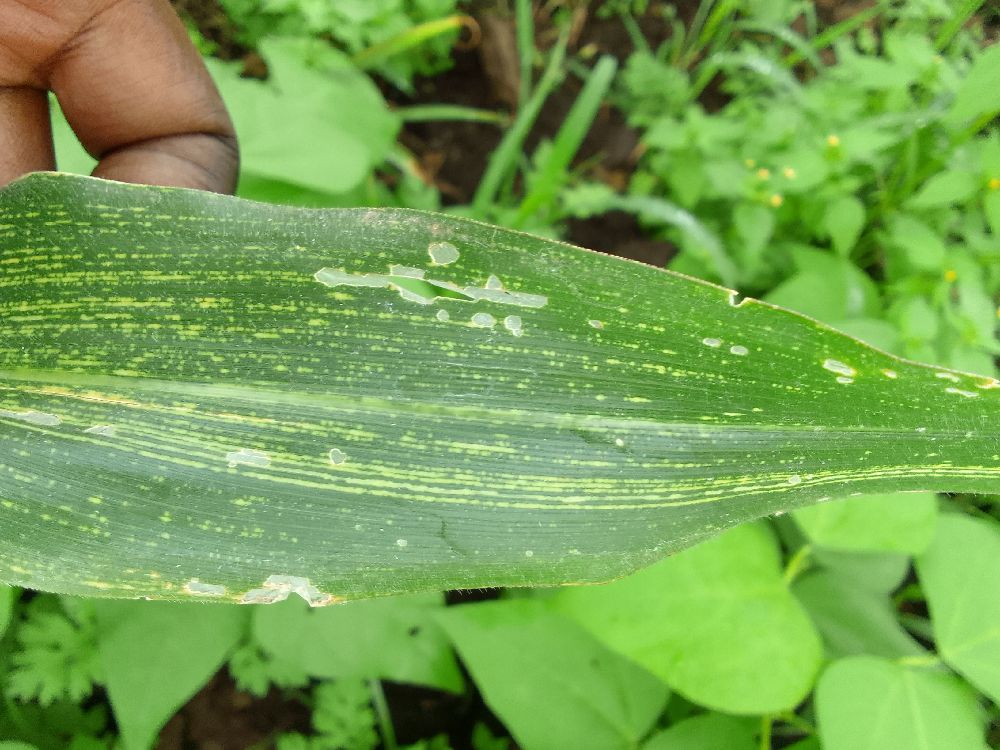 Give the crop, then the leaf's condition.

maize, maize streak virus
